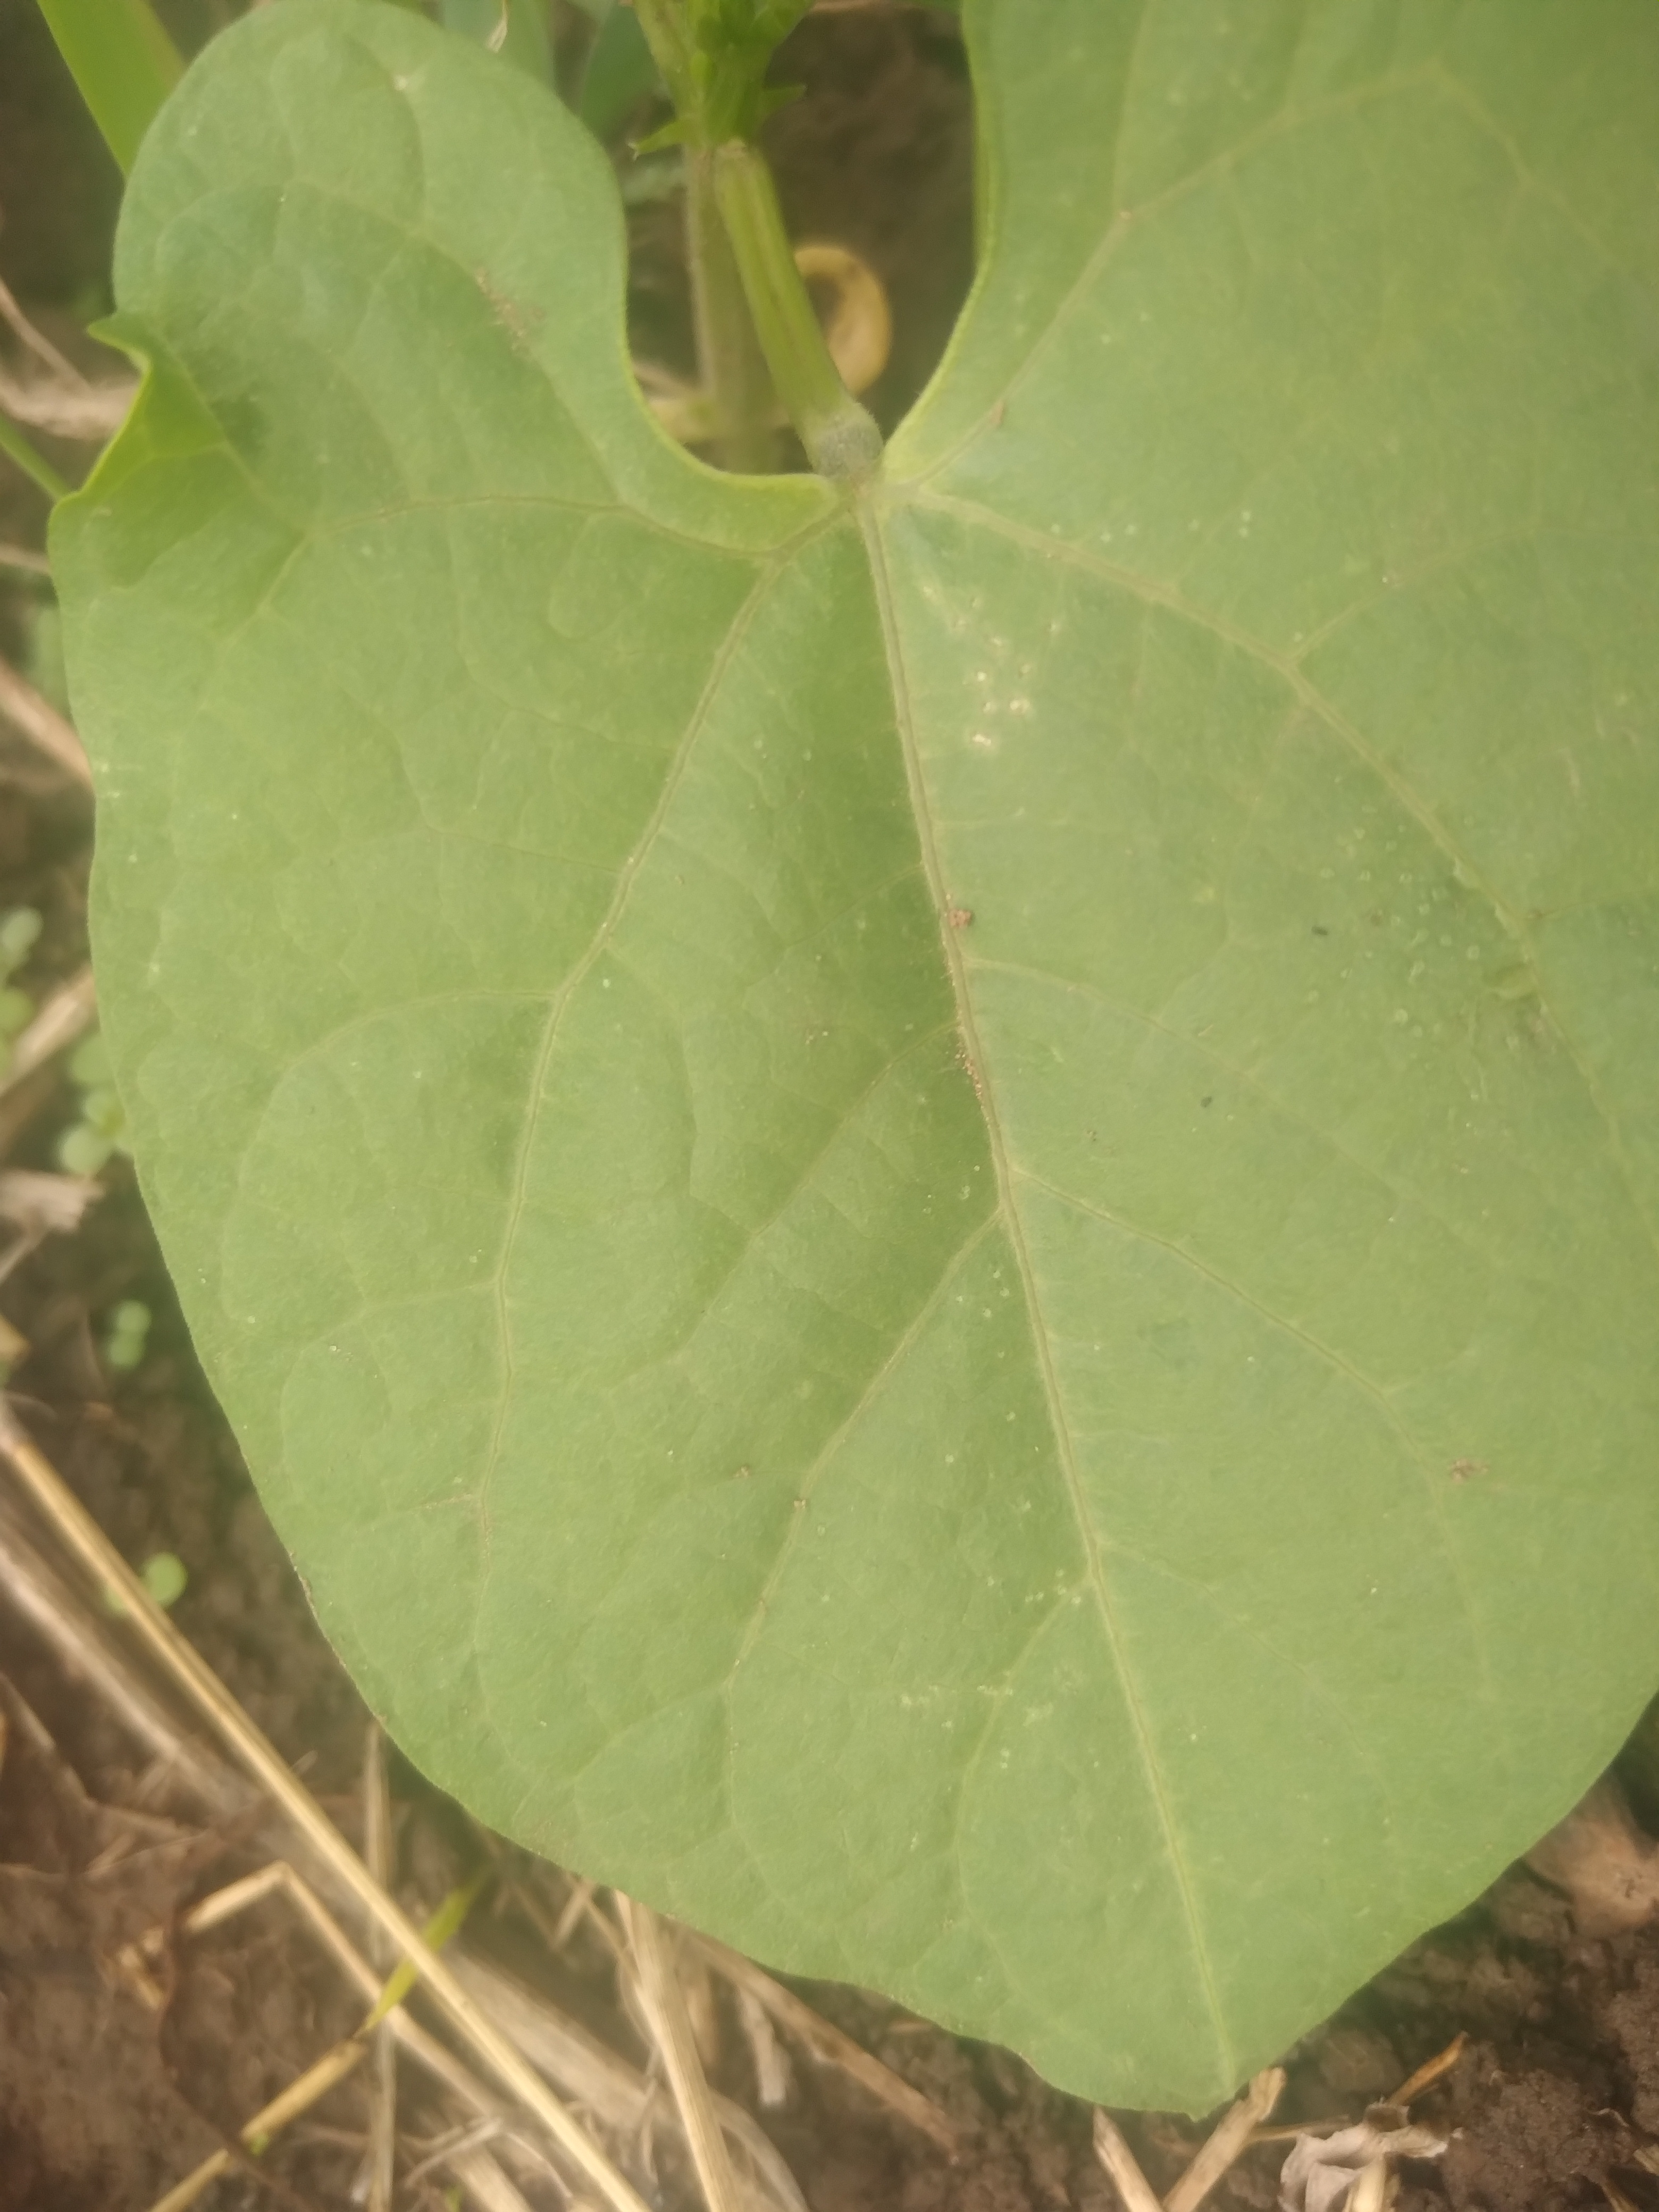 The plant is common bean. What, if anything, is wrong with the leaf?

healthy
